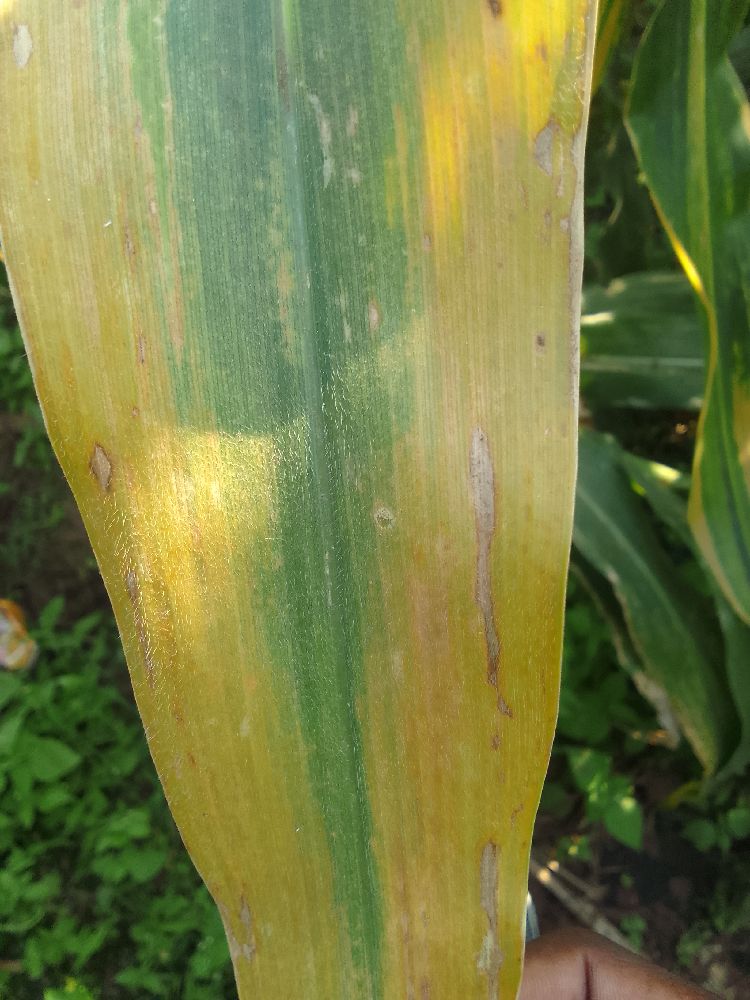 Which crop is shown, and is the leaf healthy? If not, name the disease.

maize, maize lethal necrosis
